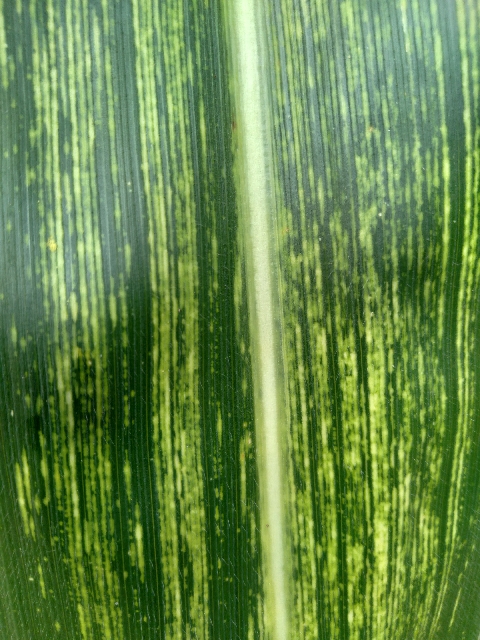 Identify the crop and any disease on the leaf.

maize, maize streak virus
